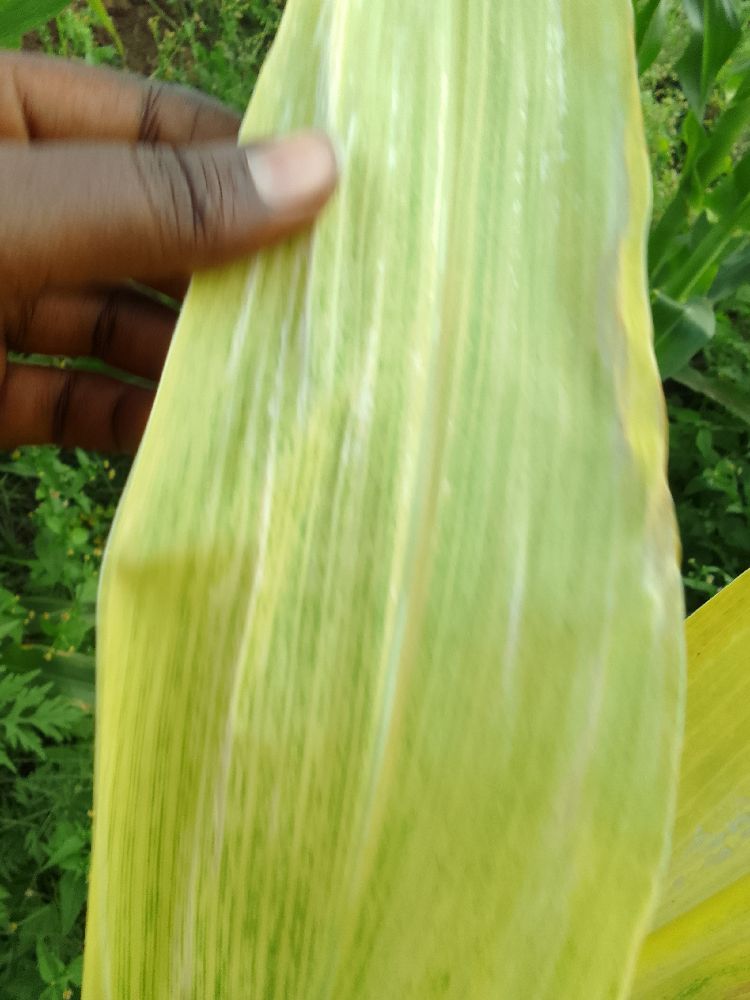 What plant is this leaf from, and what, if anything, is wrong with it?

maize, maize lethal necrosis
